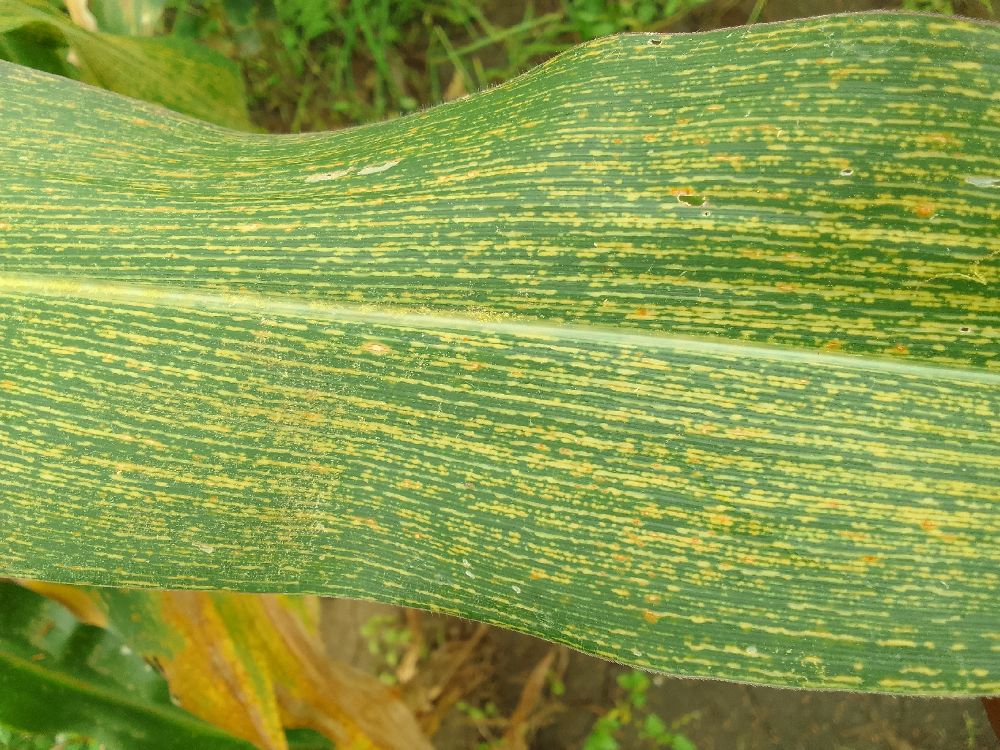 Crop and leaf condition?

maize, maize streak virus
